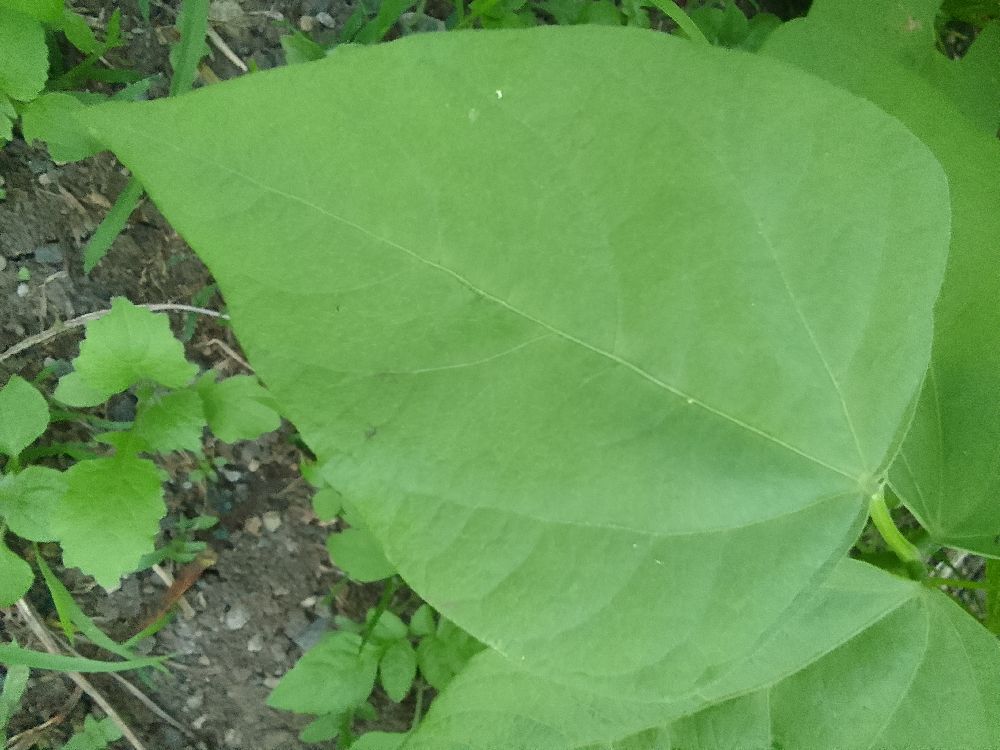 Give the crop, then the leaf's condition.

common bean, healthy
